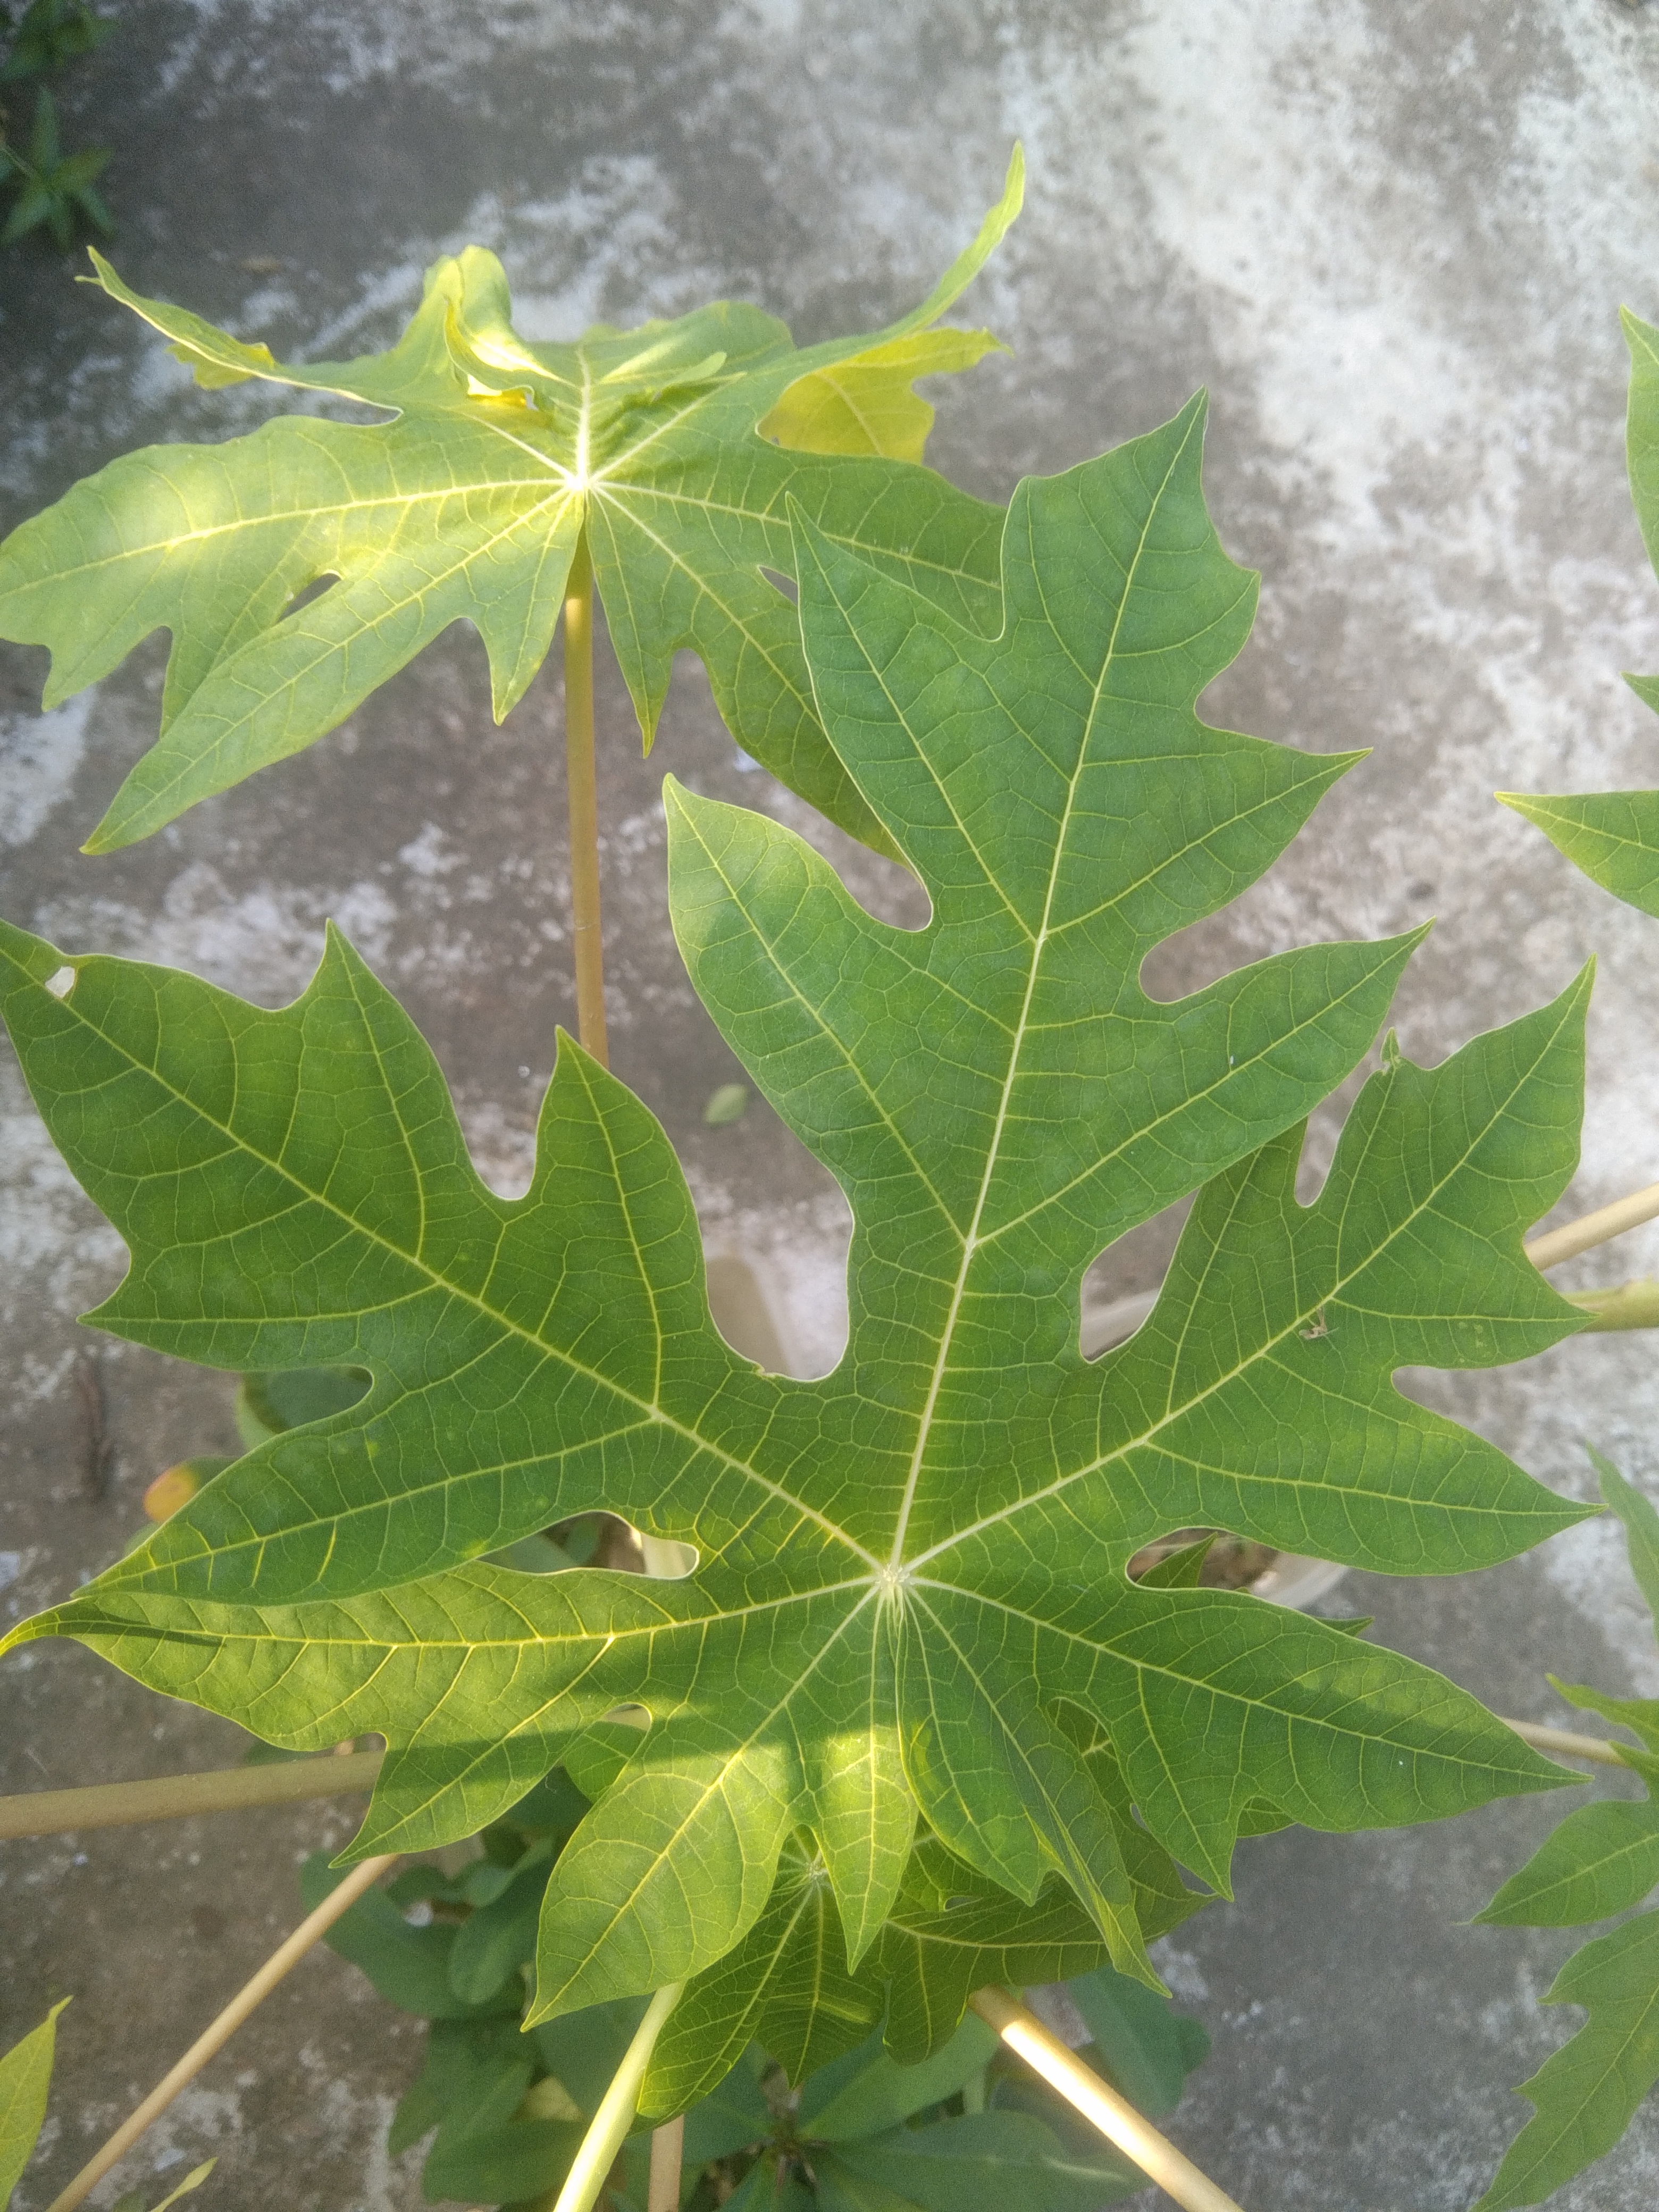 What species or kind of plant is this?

papaya
